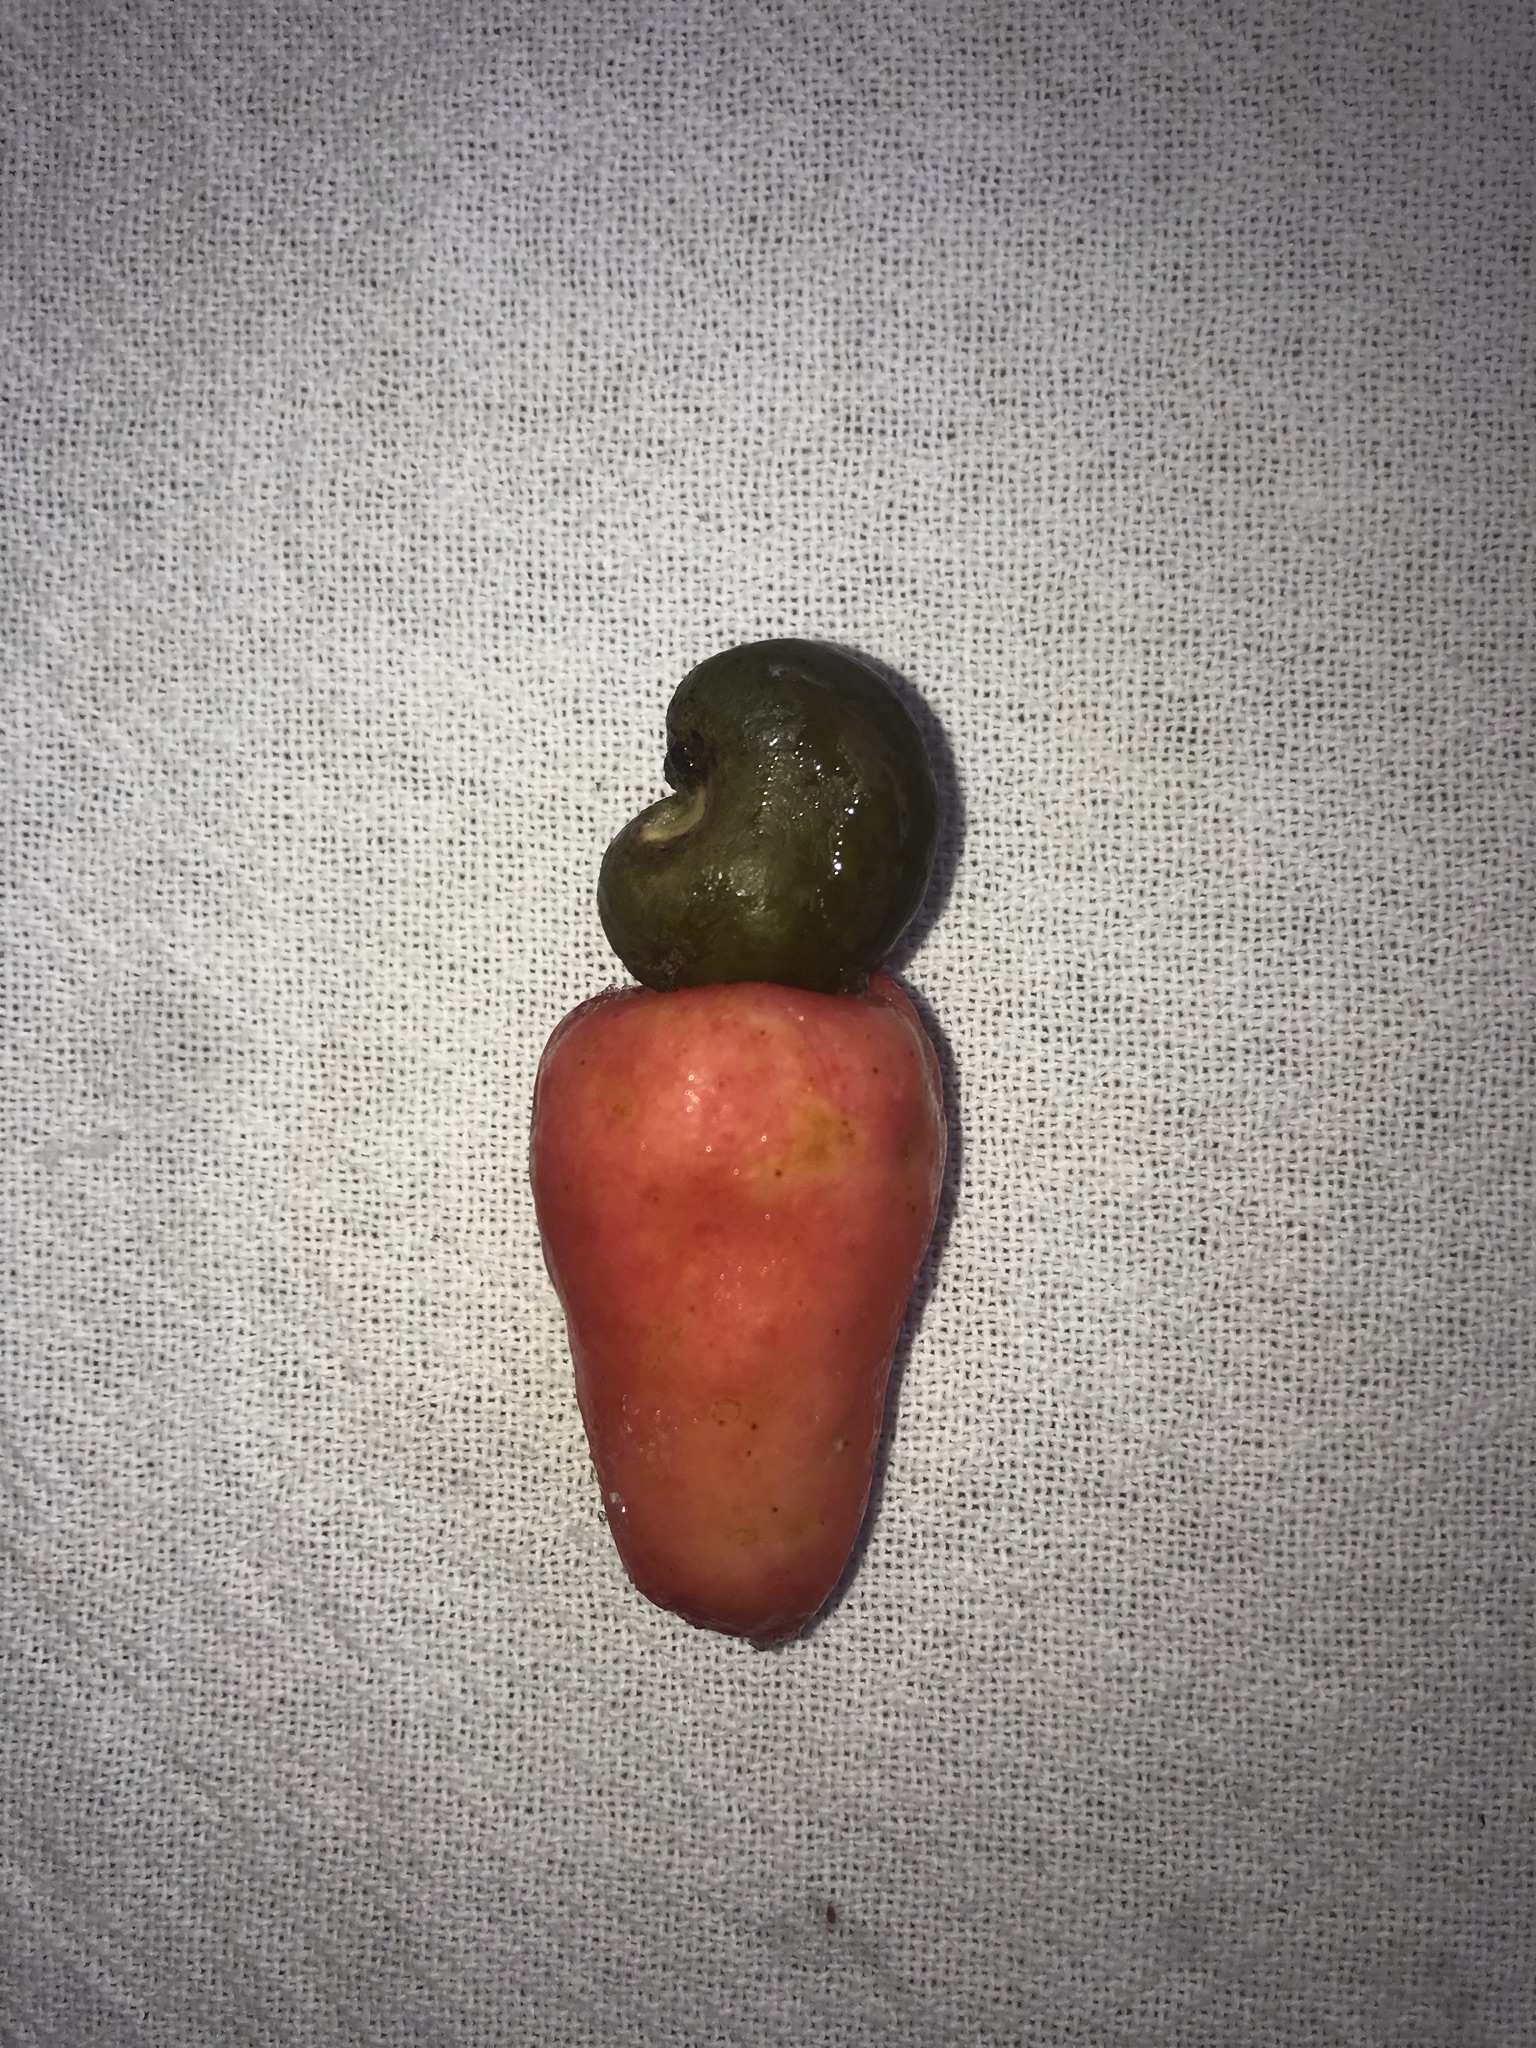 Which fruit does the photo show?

caju vermelho
